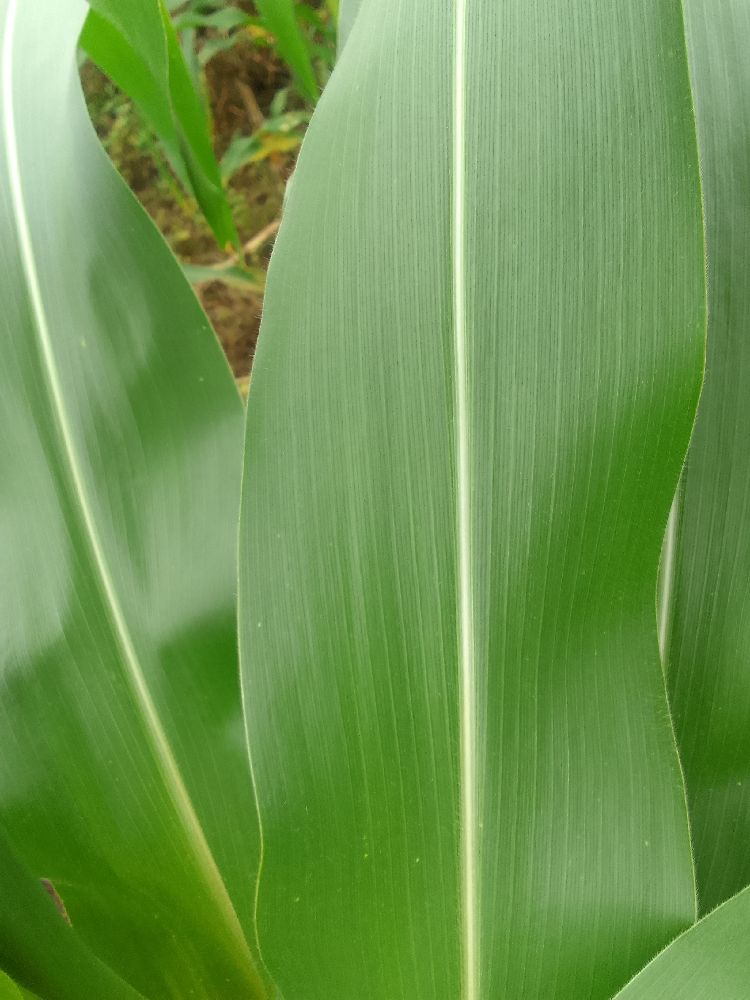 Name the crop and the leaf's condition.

maize, healthy
